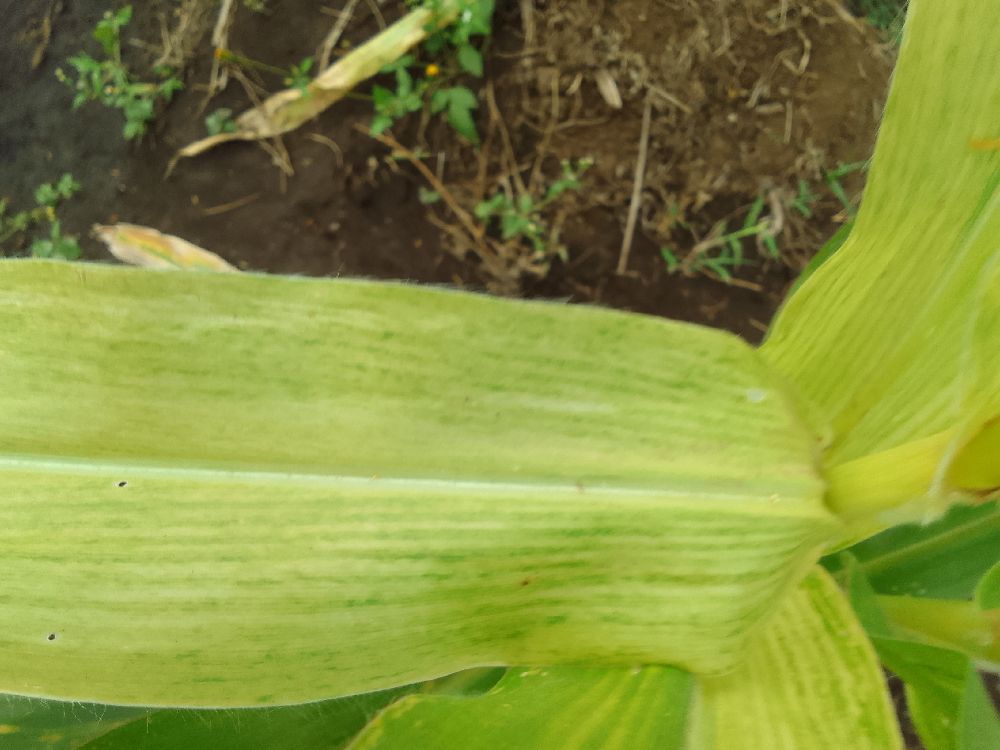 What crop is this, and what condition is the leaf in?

maize, maize lethal necrosis
